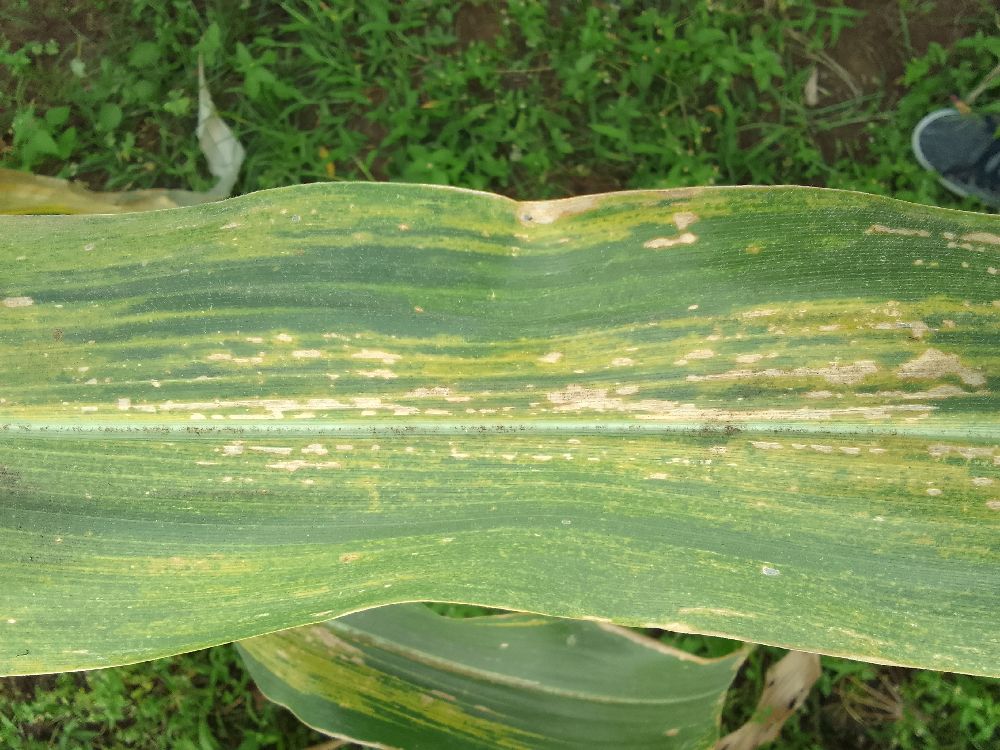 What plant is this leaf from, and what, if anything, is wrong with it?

maize, maize lethal necrosis
